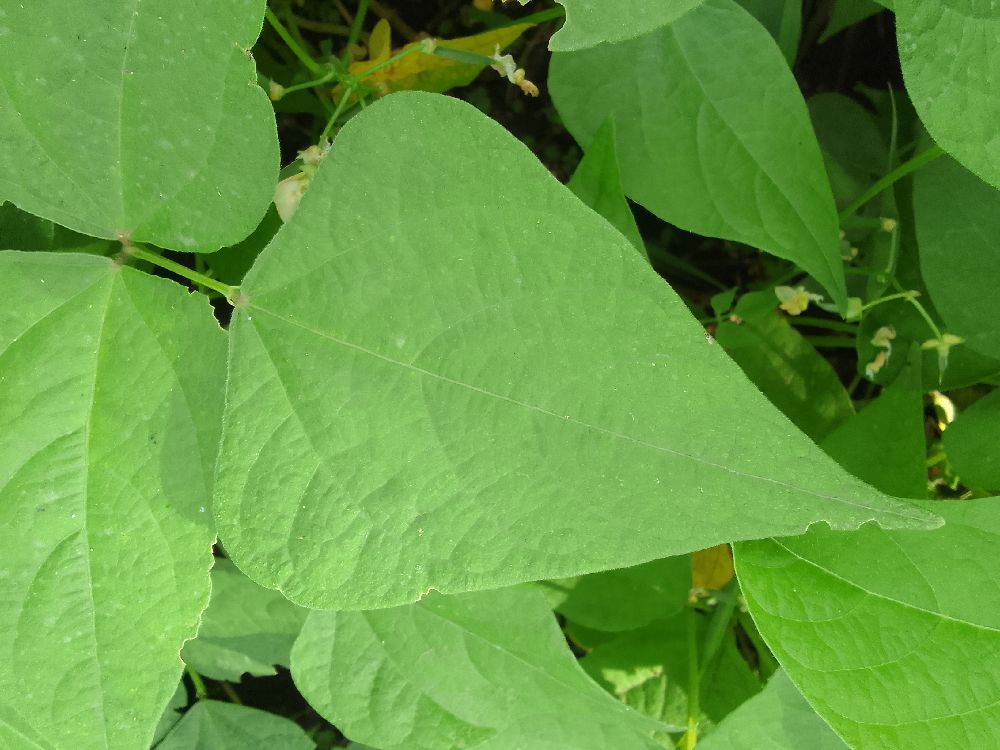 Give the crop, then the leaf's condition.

common bean, healthy
